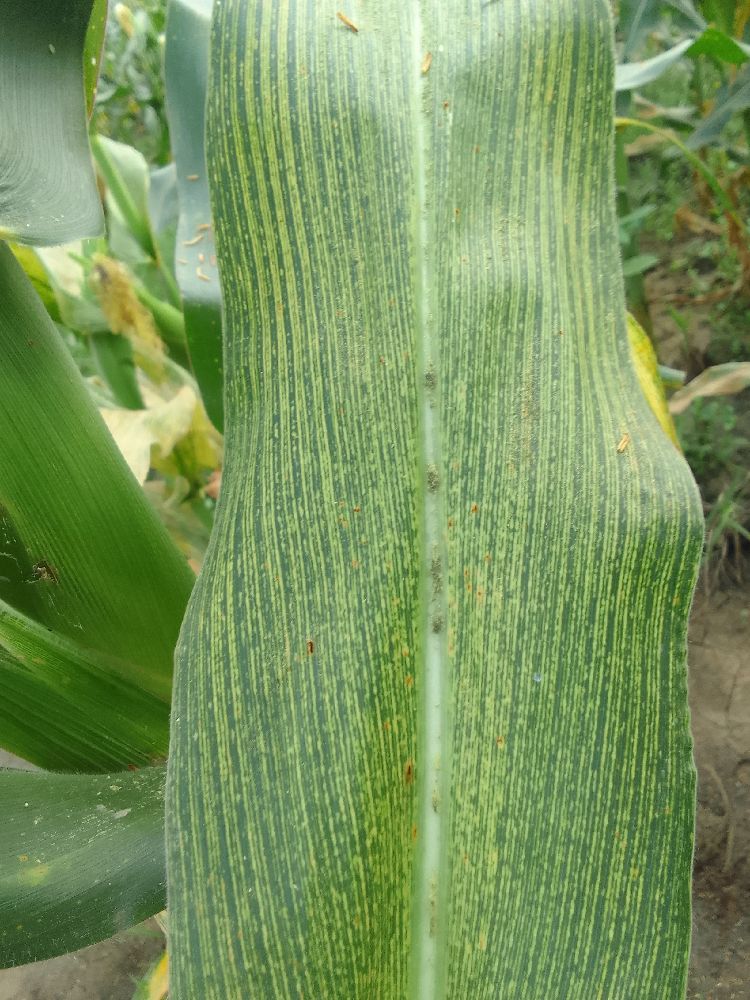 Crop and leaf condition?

maize, maize streak virus
